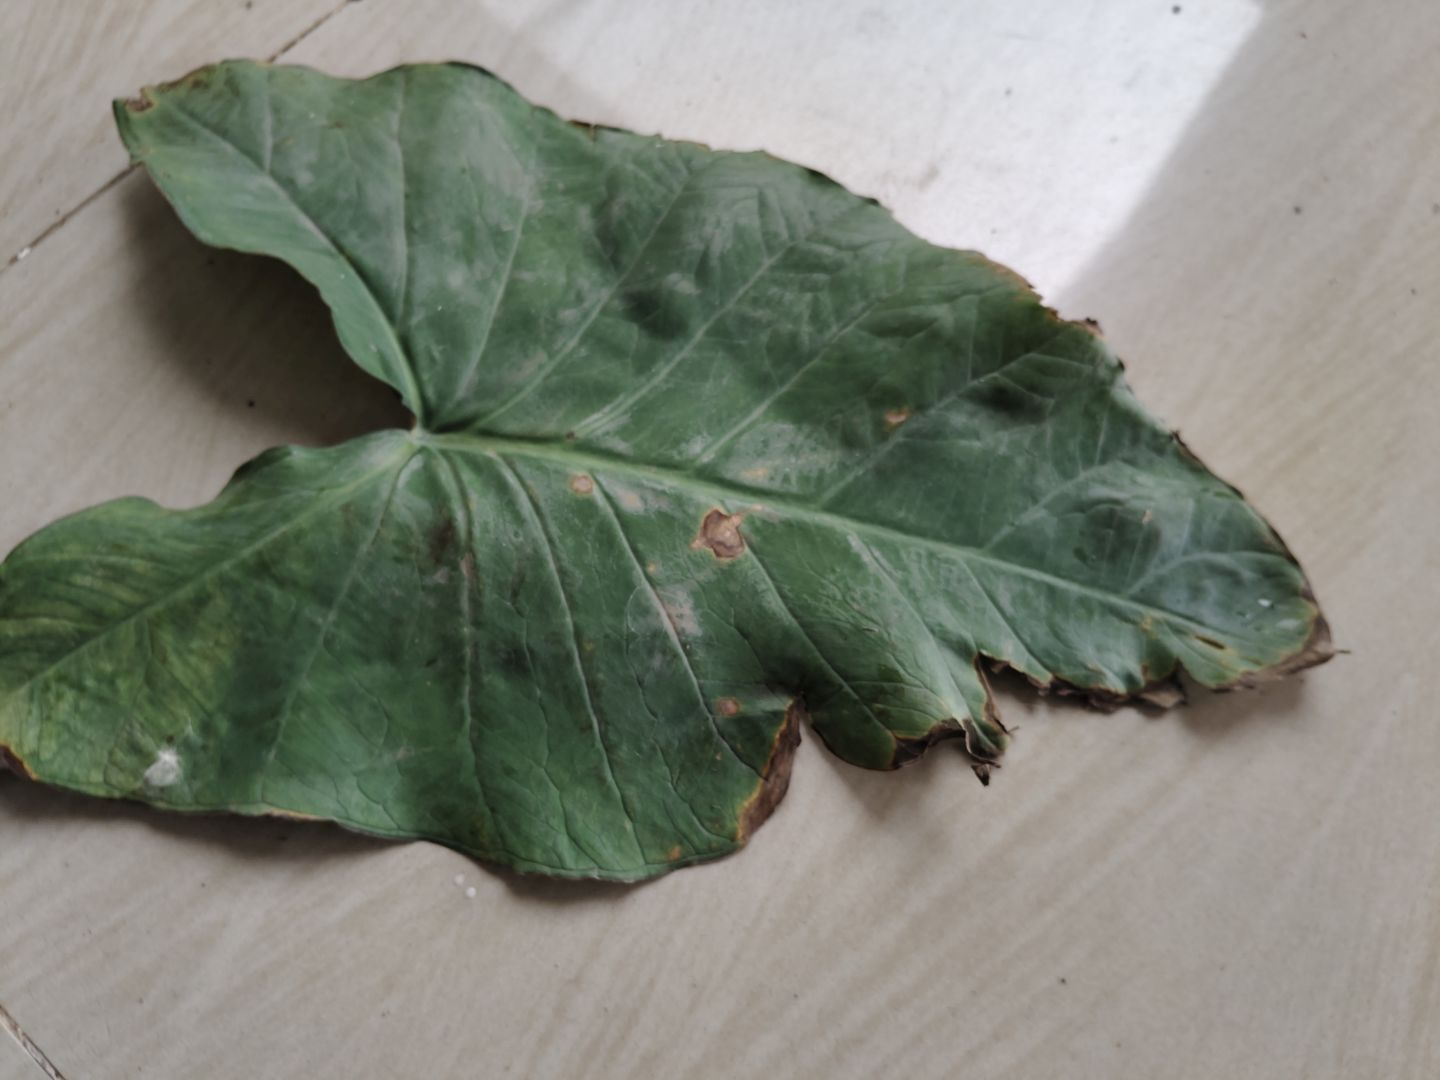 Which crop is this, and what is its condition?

taro, leaf blight
